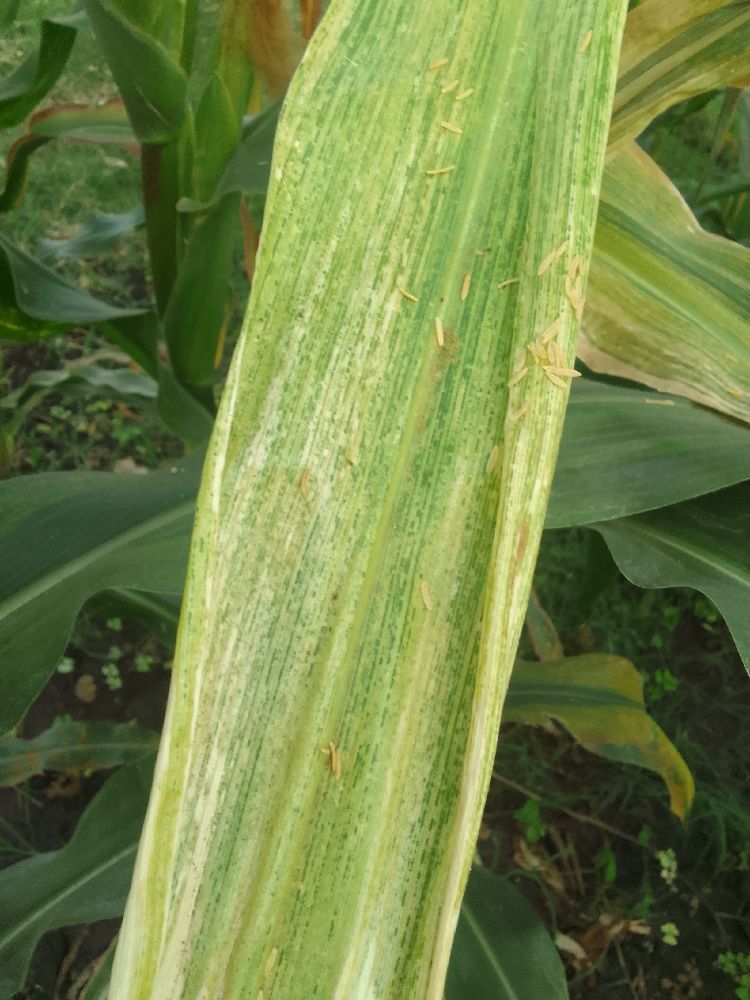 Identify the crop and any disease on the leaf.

maize, maize lethal necrosis
